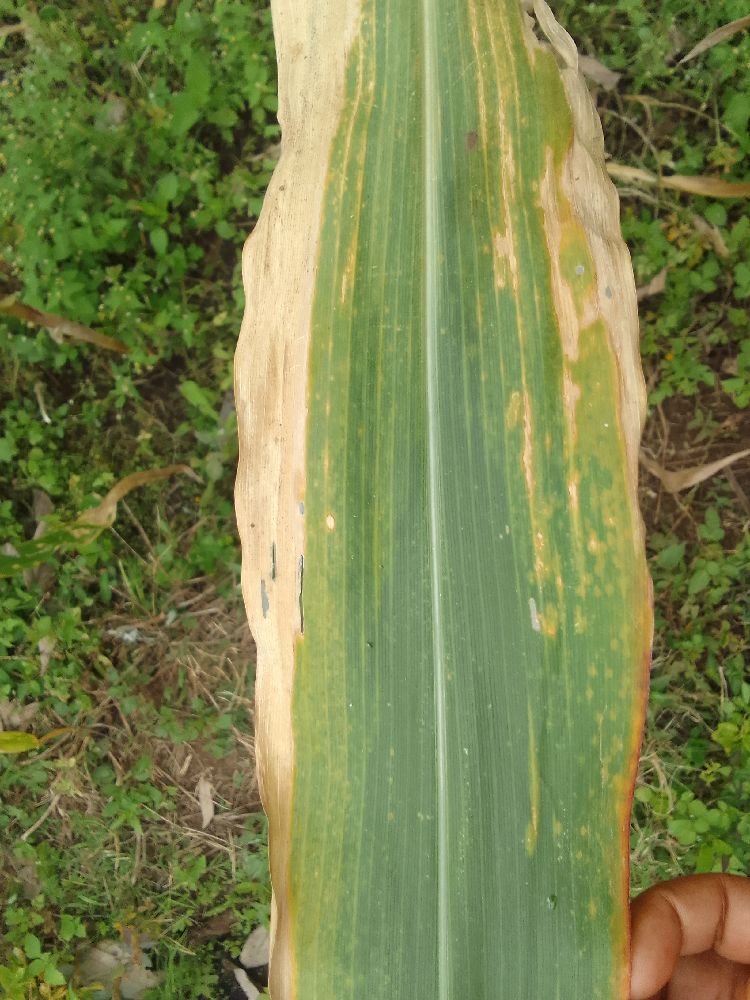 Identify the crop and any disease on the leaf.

maize, maize lethal necrosis
